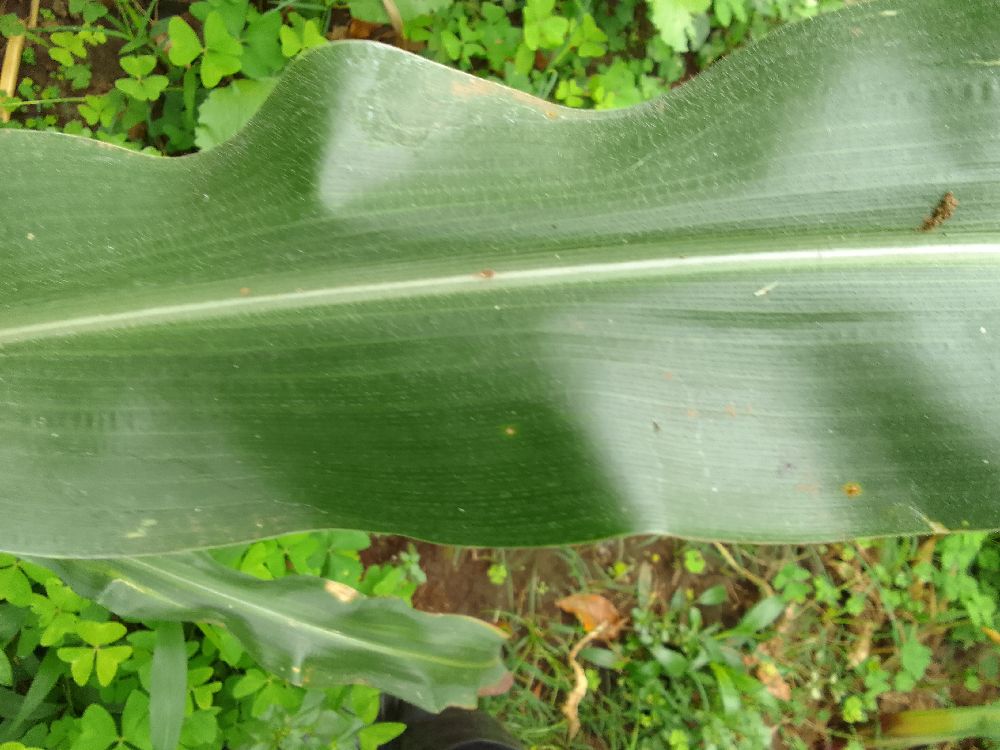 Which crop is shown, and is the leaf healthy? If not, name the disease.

maize, healthy
